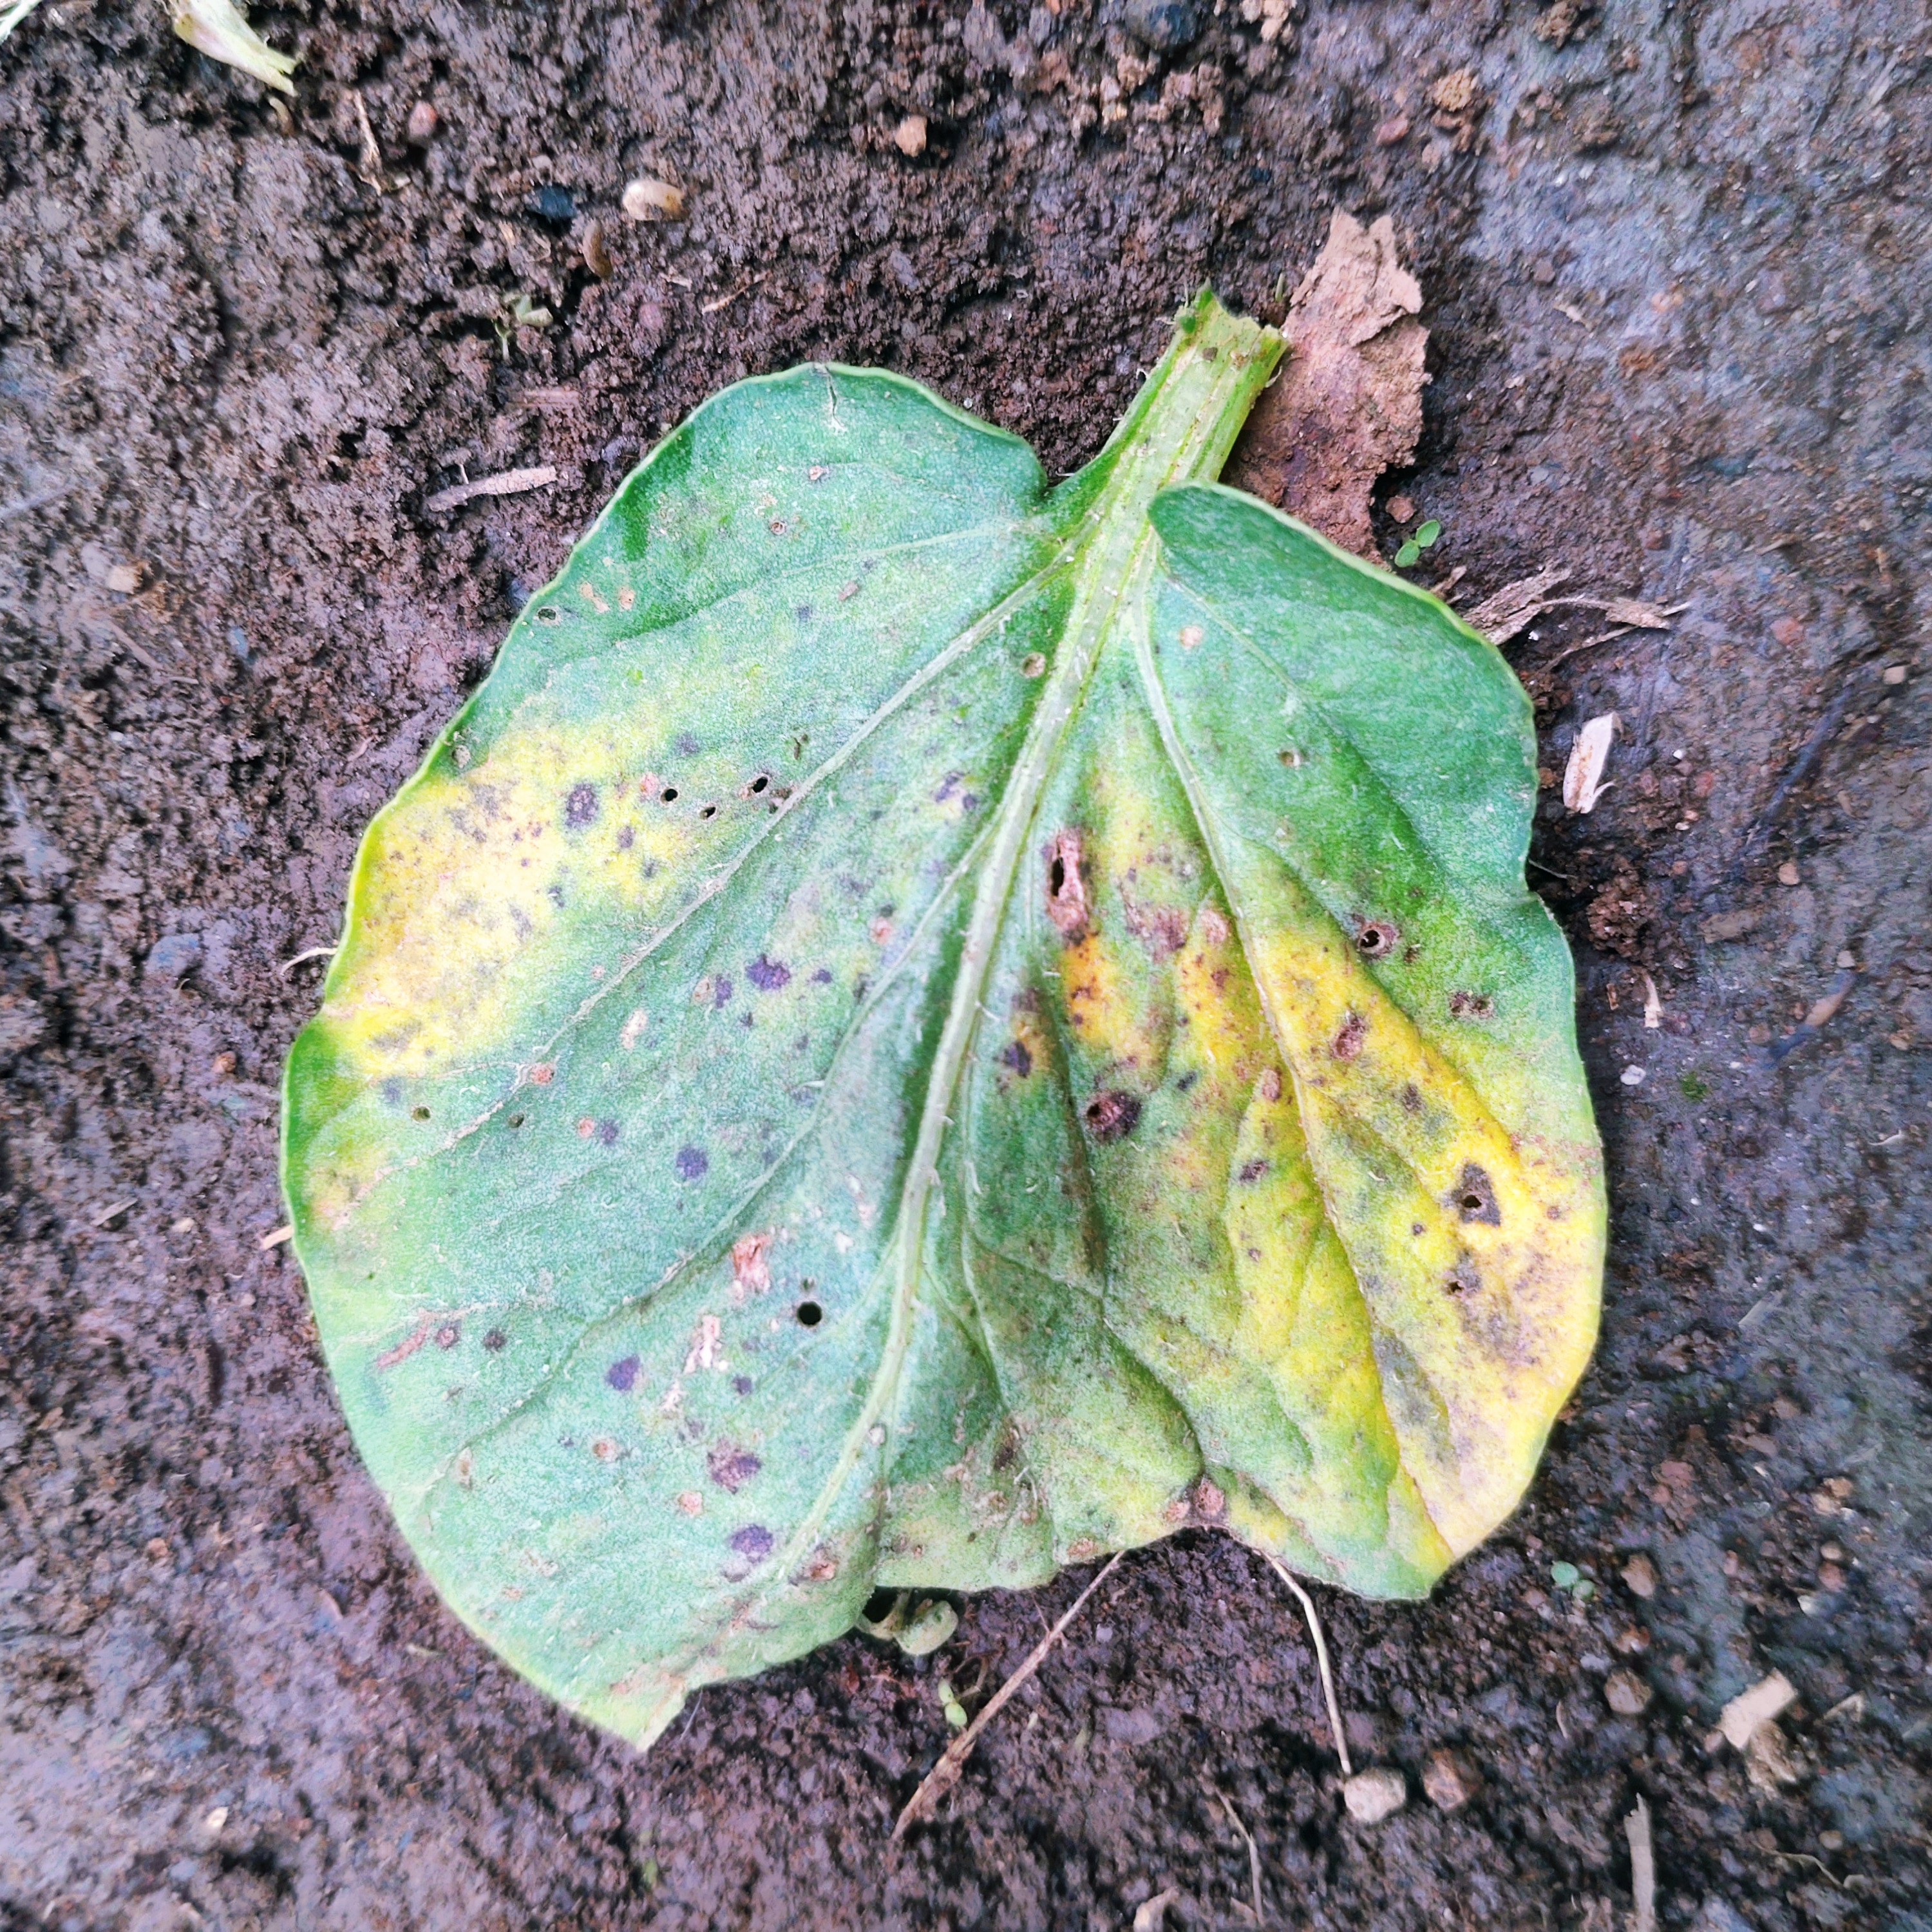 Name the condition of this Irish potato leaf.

late blight
